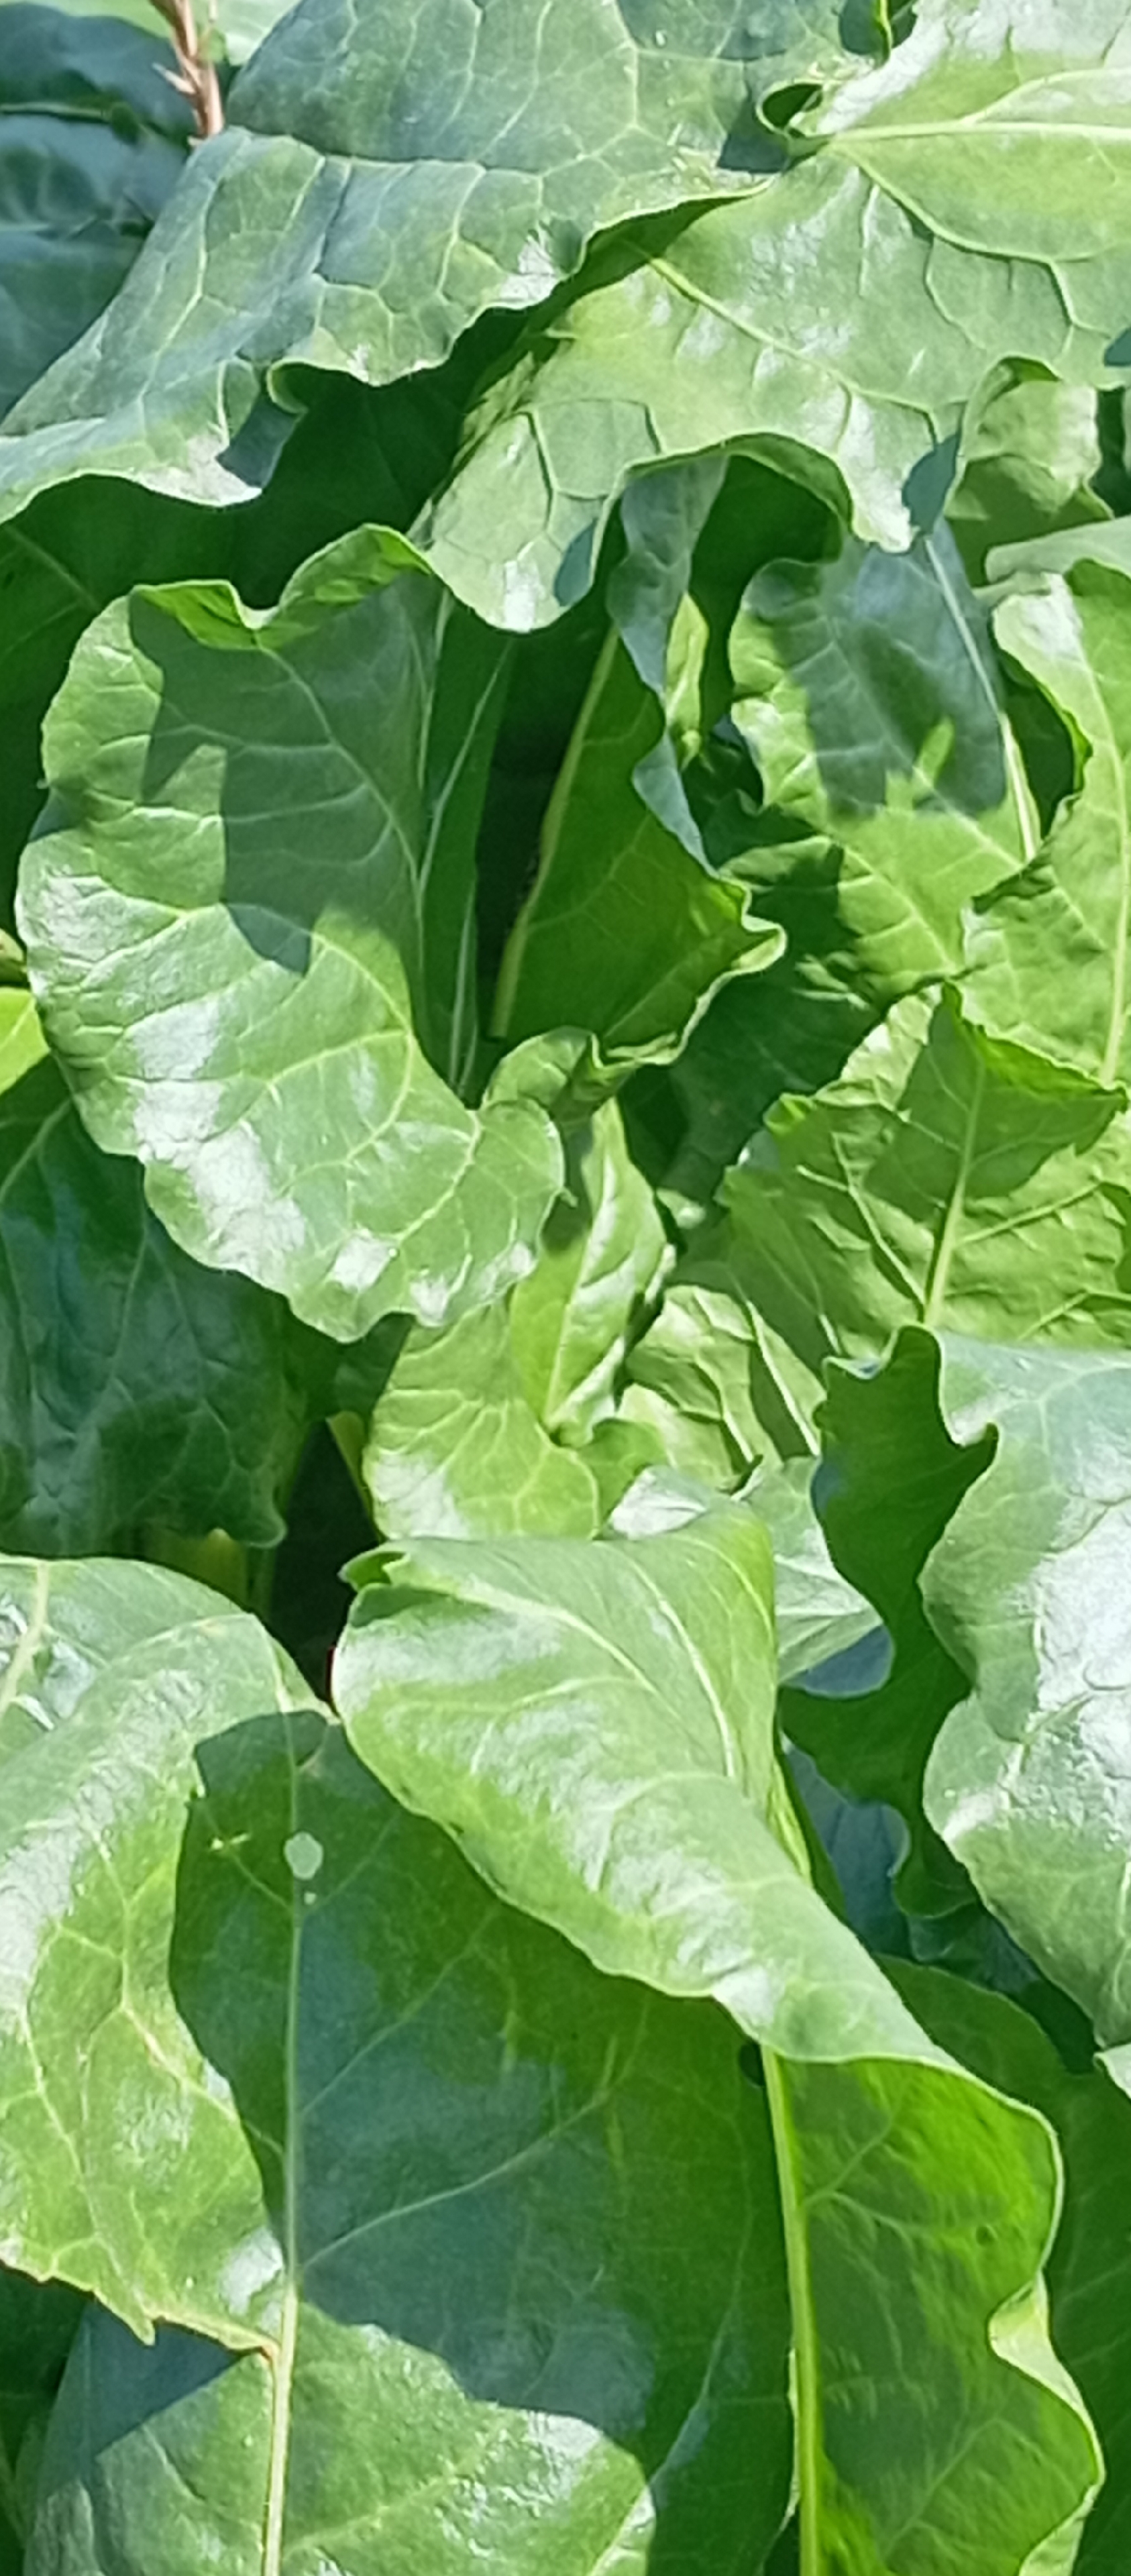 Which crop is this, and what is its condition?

beet, unaffected
